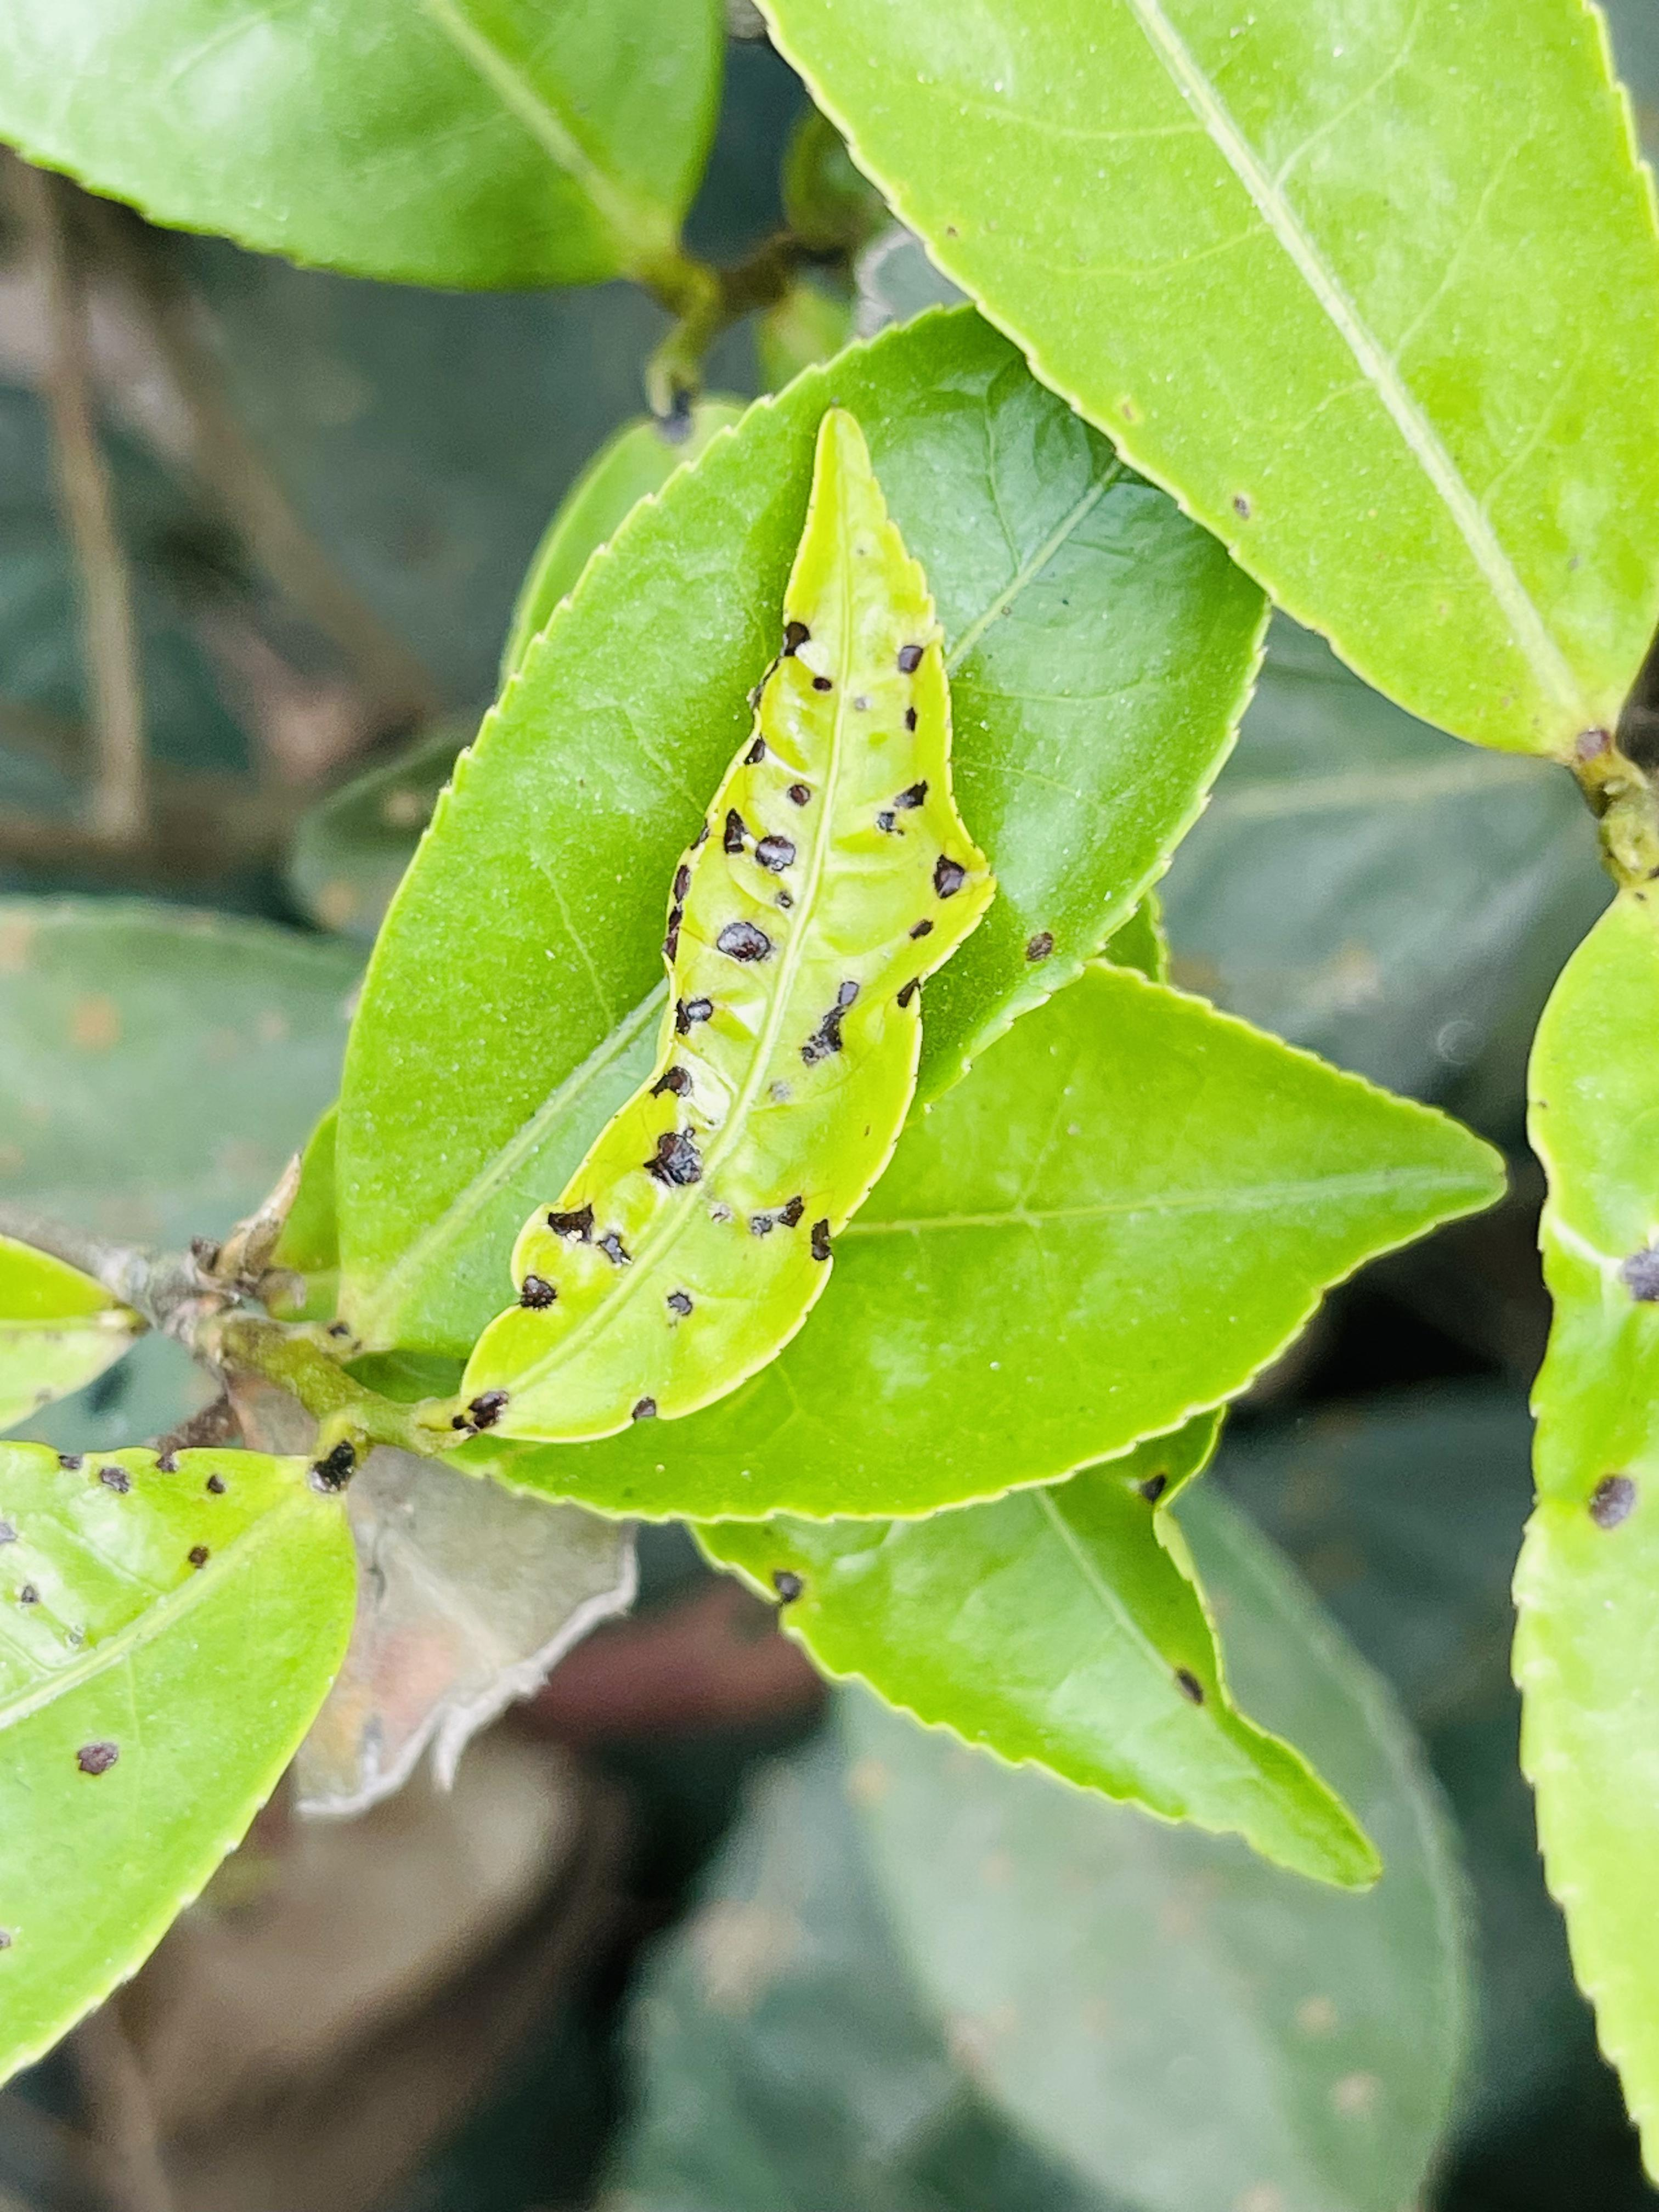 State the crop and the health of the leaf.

tea, helopeltis
